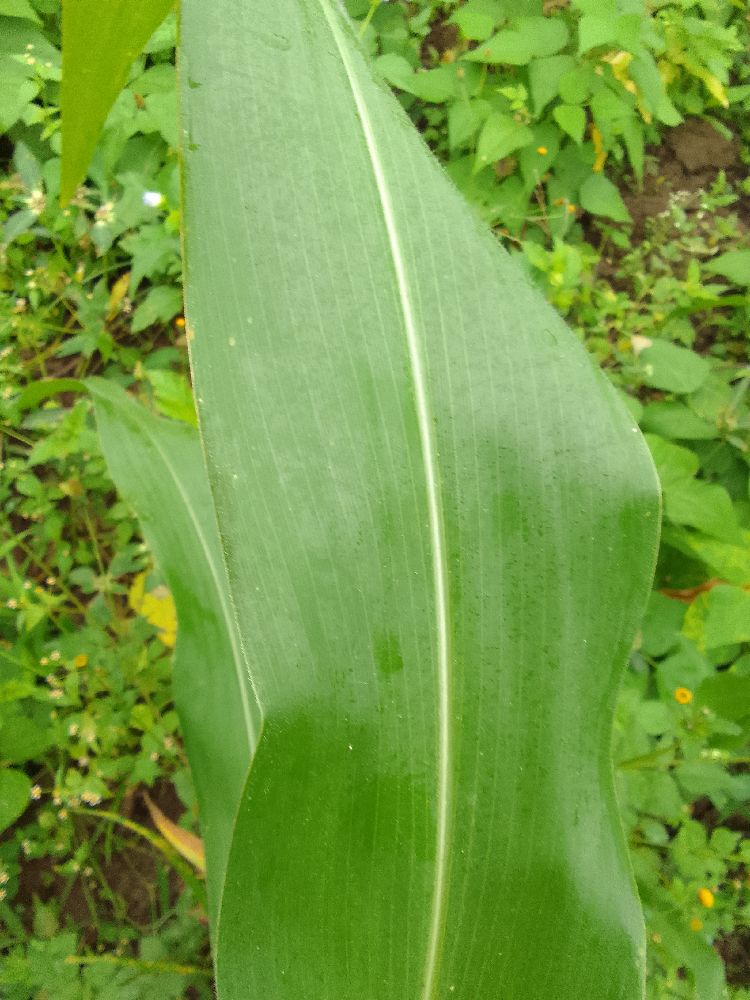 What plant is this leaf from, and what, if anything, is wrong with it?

maize, healthy
